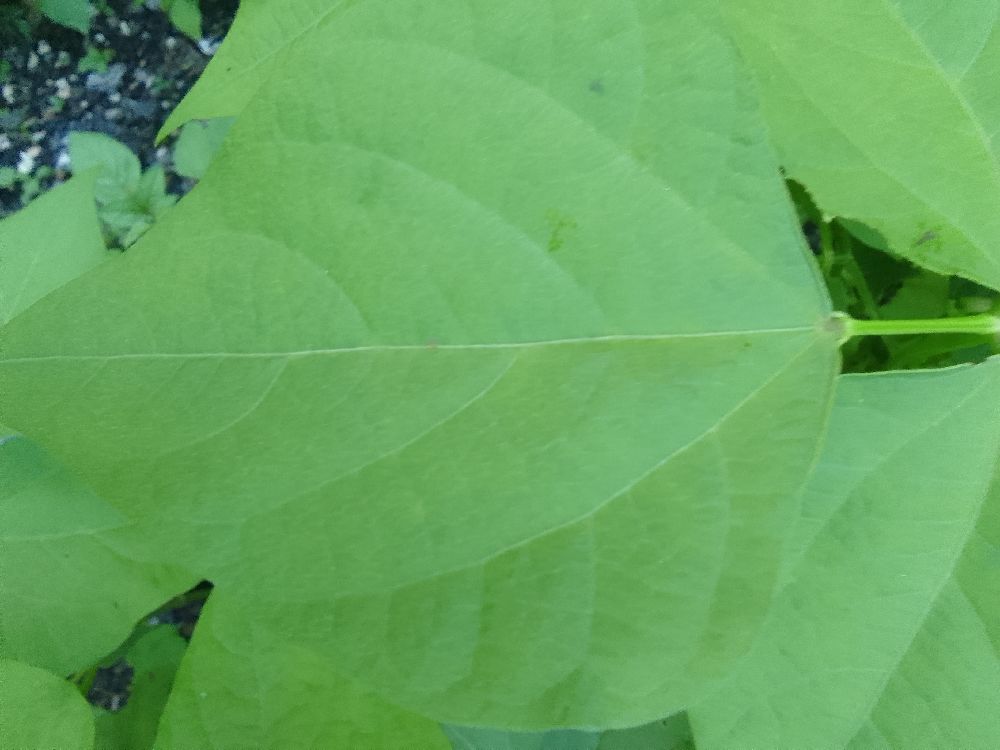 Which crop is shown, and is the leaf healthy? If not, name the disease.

common bean, healthy
